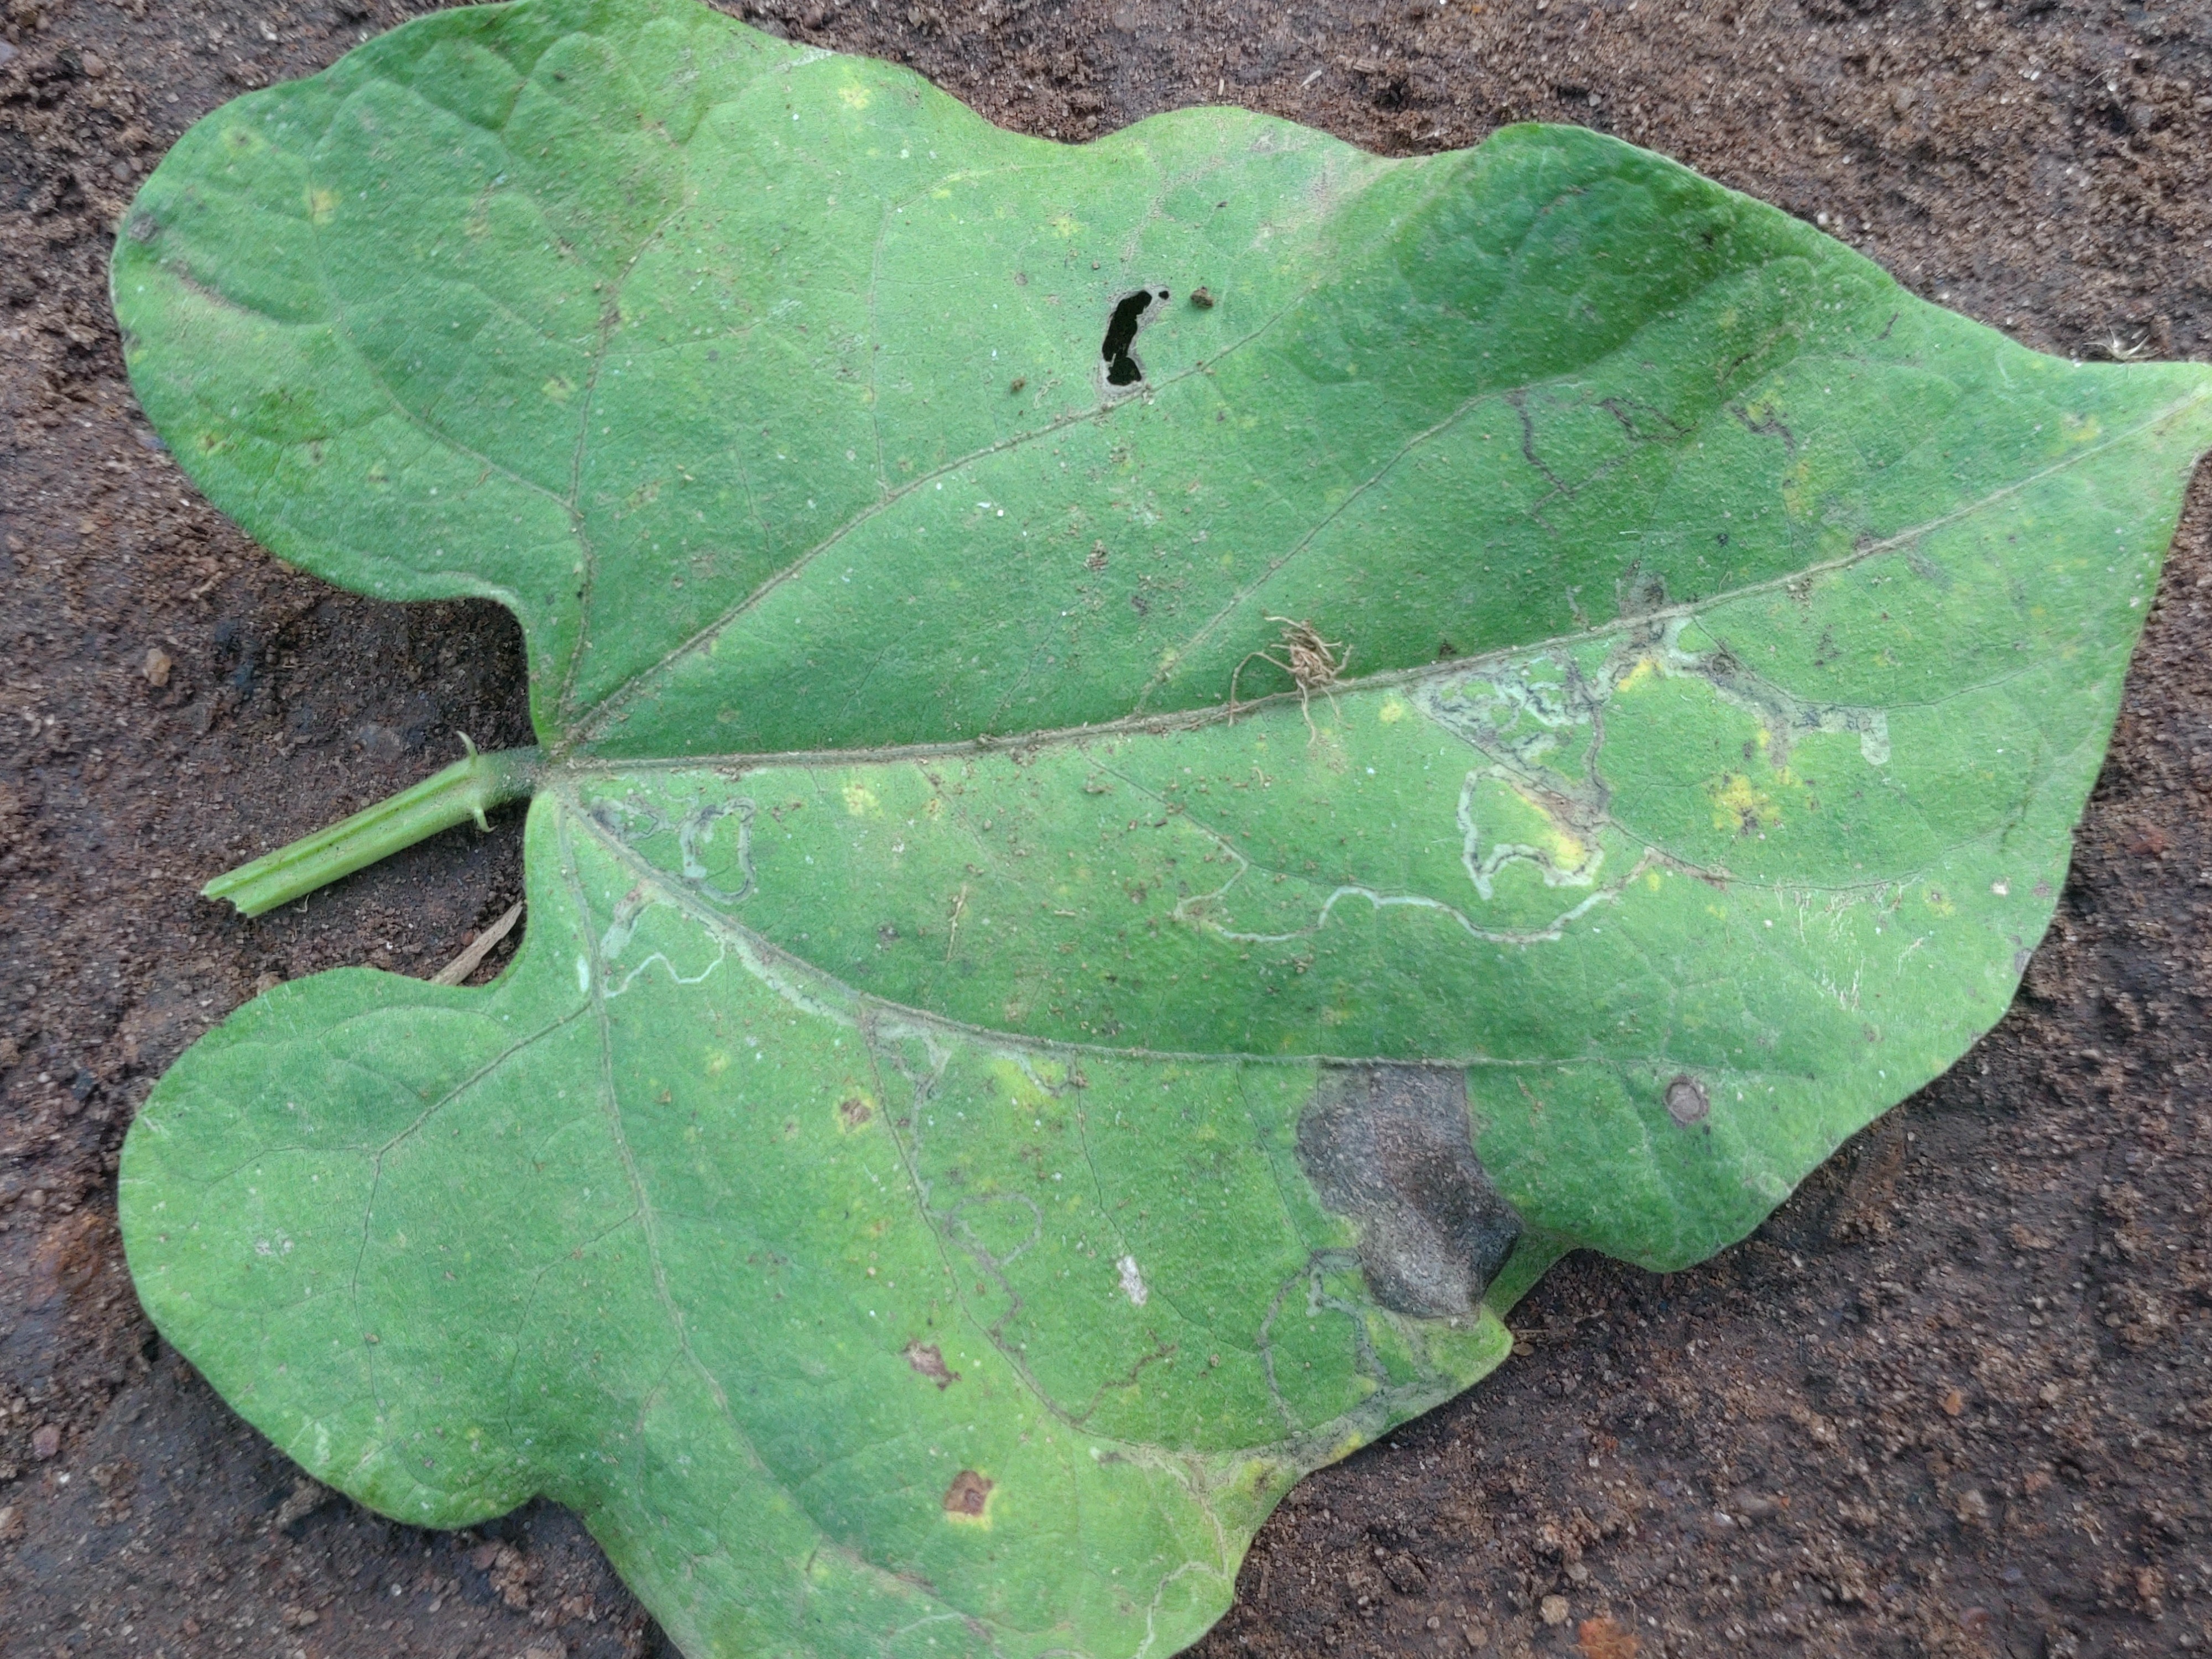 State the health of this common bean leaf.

anthracnose
